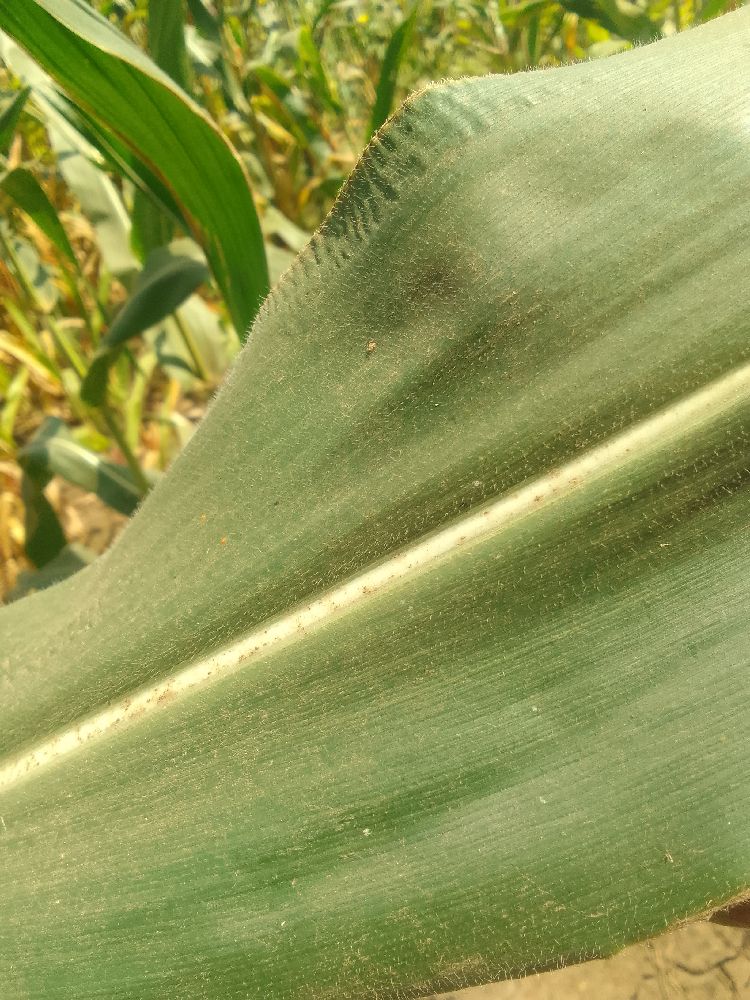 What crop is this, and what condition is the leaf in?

maize, healthy
